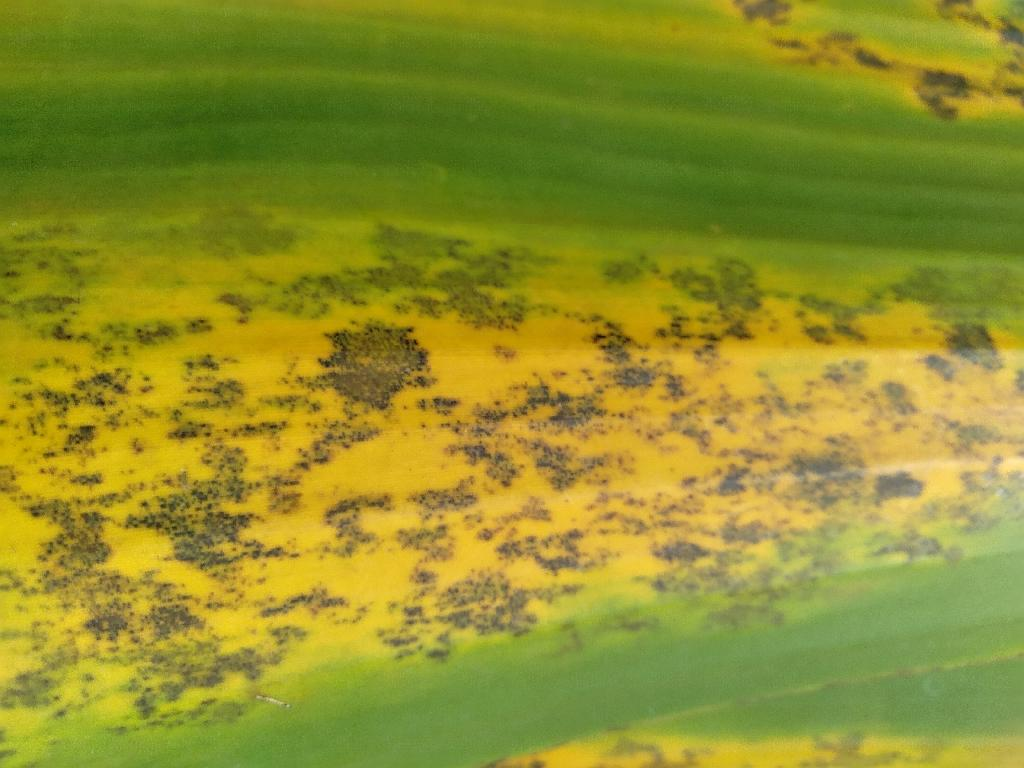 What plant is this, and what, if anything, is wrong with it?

banana, black sigatoka
